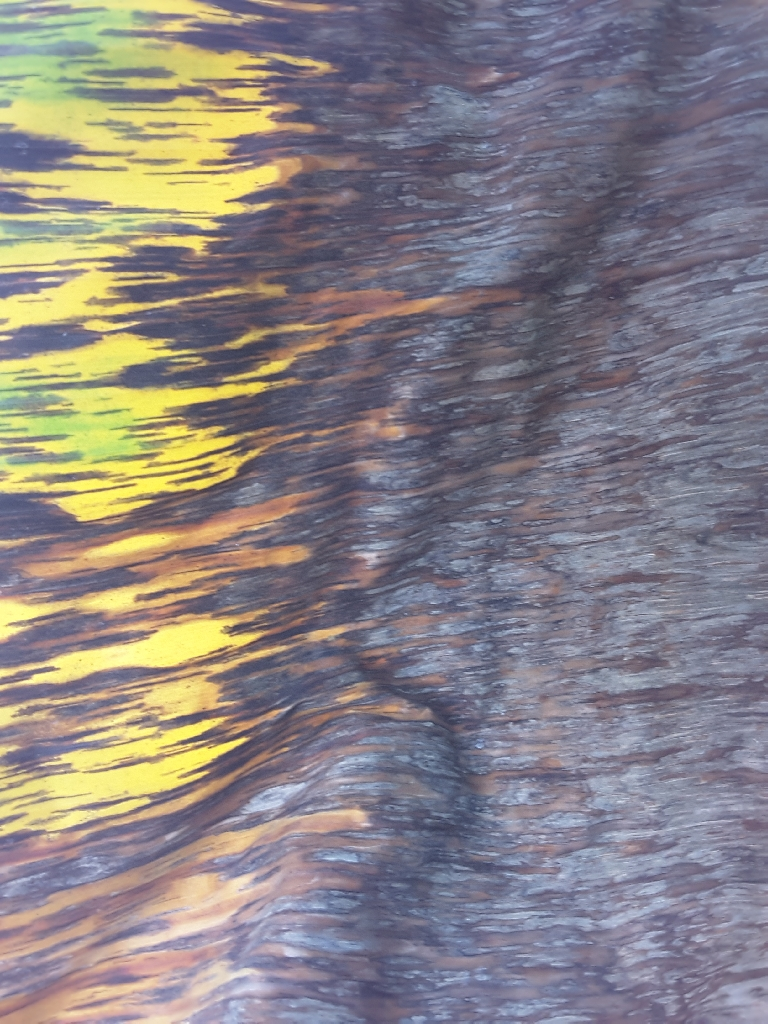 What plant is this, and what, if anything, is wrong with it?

banana, black sigatoka
